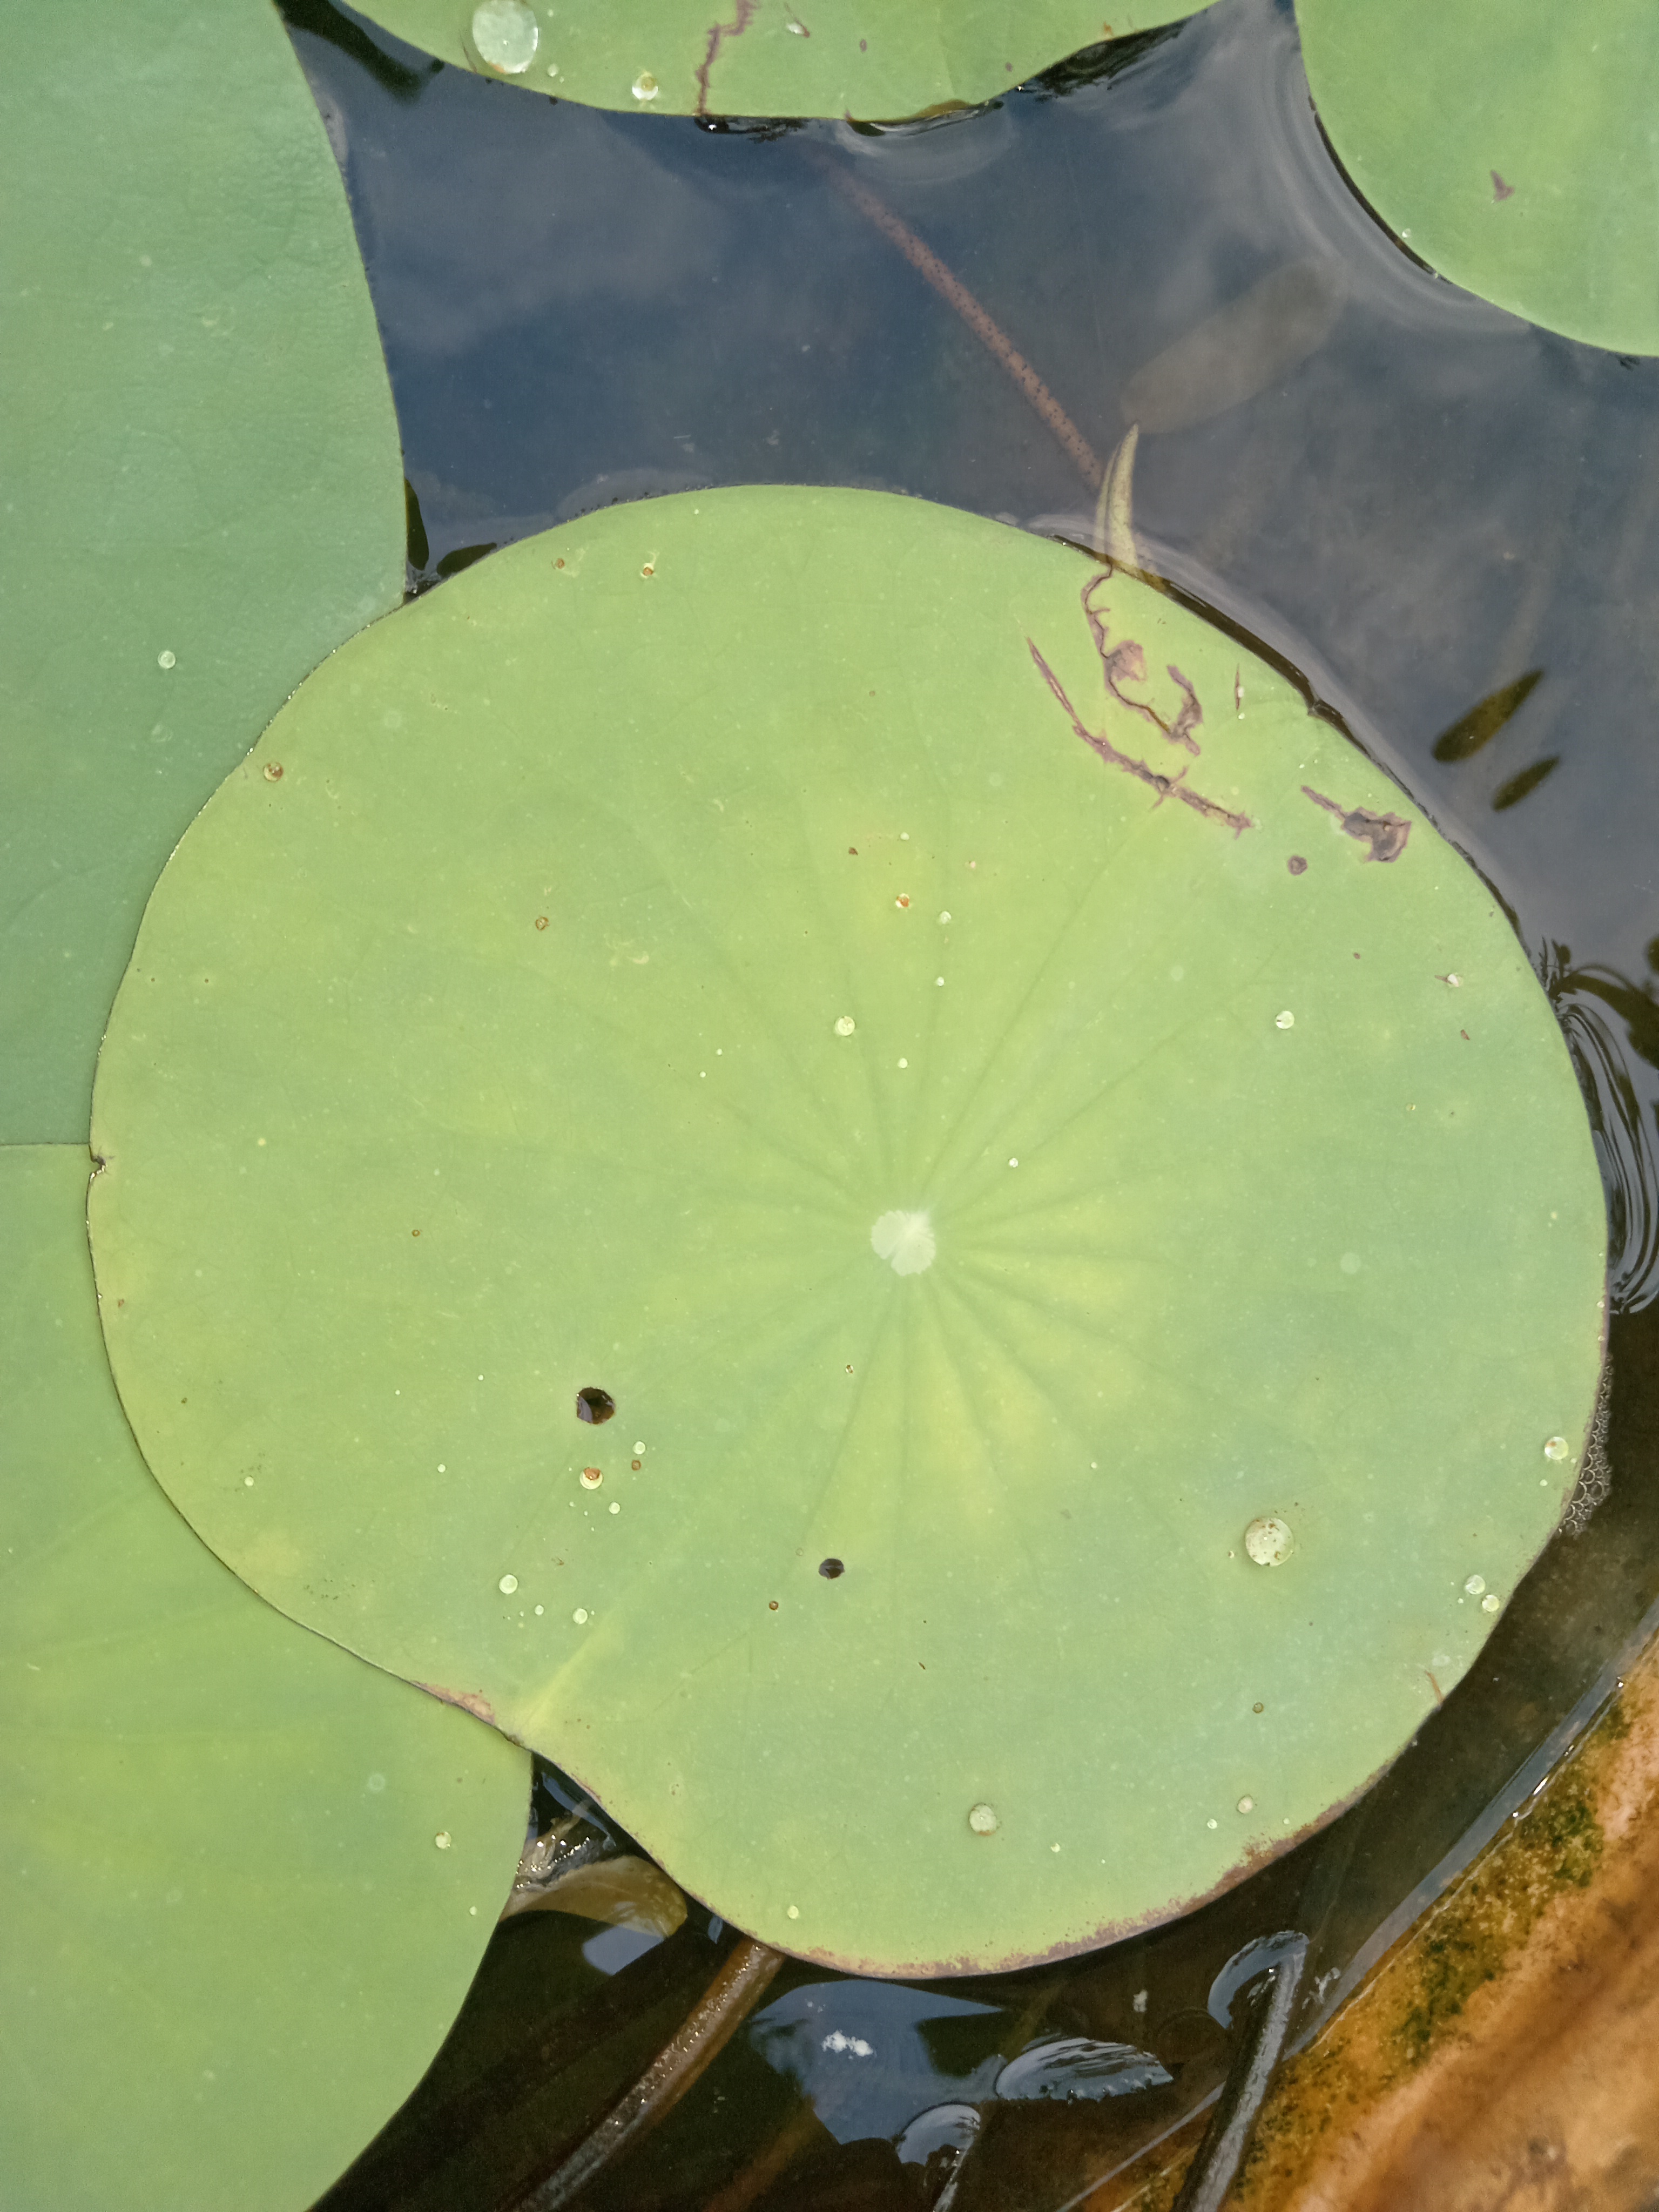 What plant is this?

lotus
